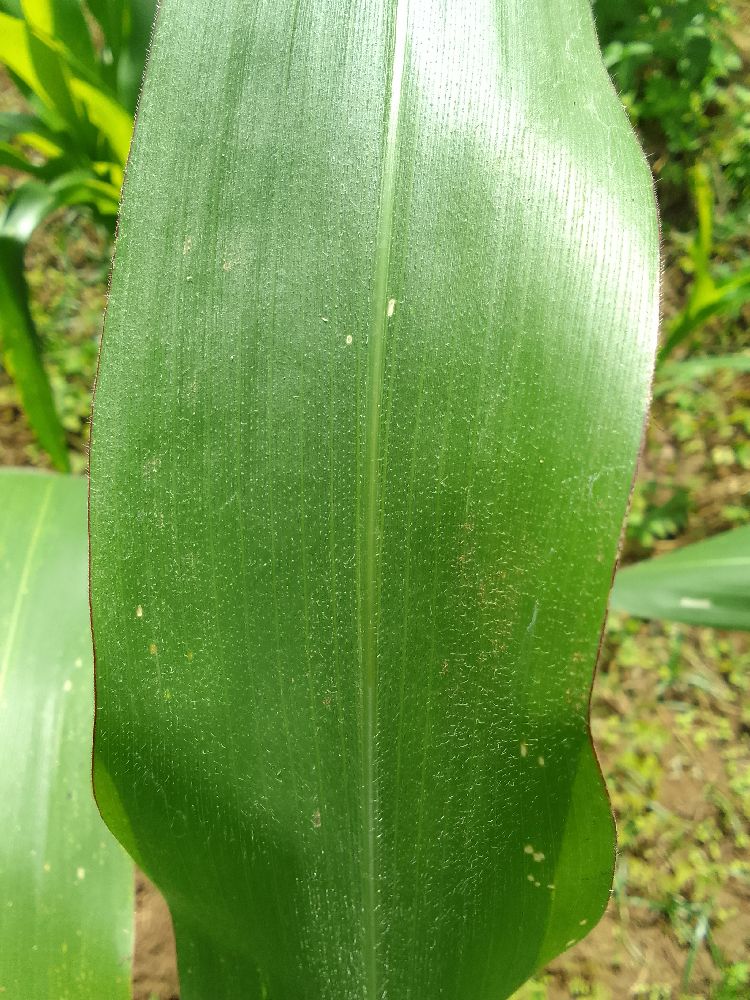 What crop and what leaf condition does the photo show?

maize, healthy
